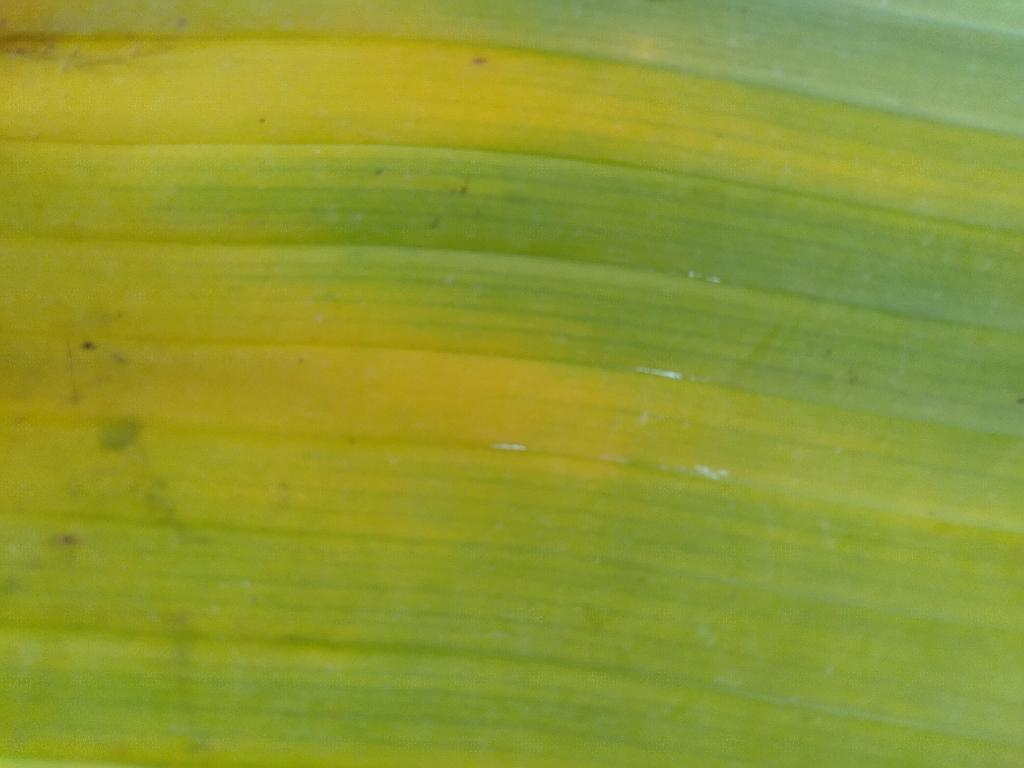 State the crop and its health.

banana, fusarium wilt race 1
